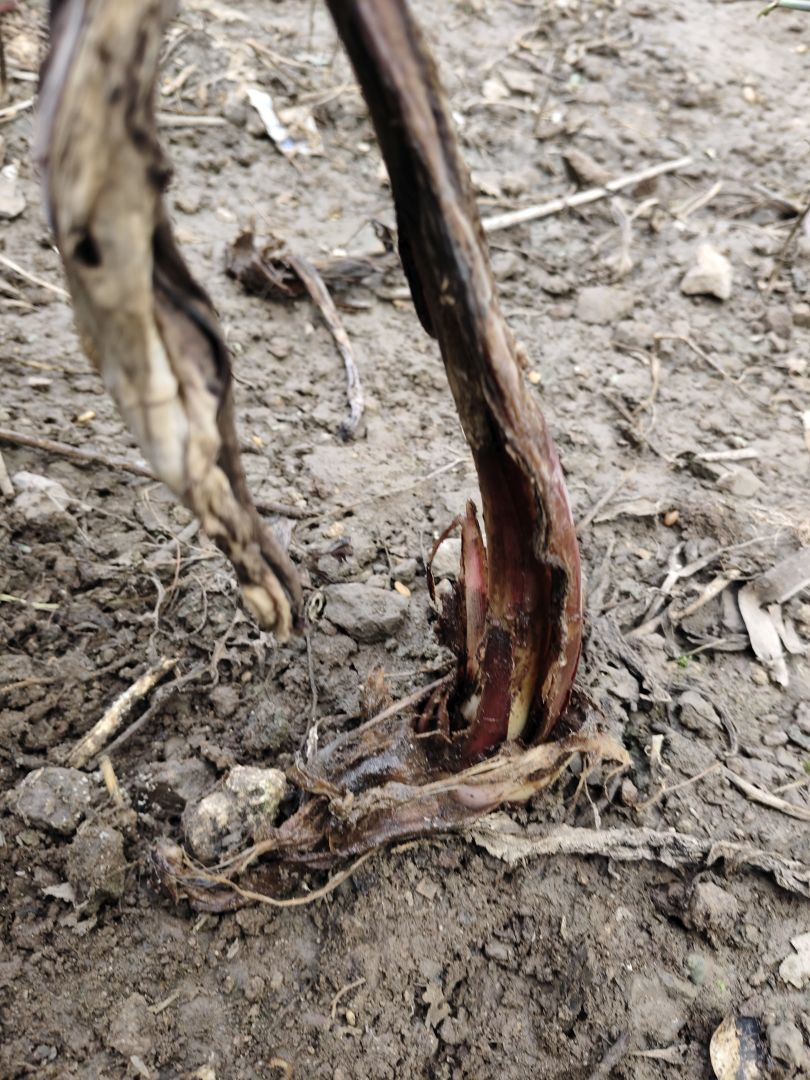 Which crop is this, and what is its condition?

taro, root rot
